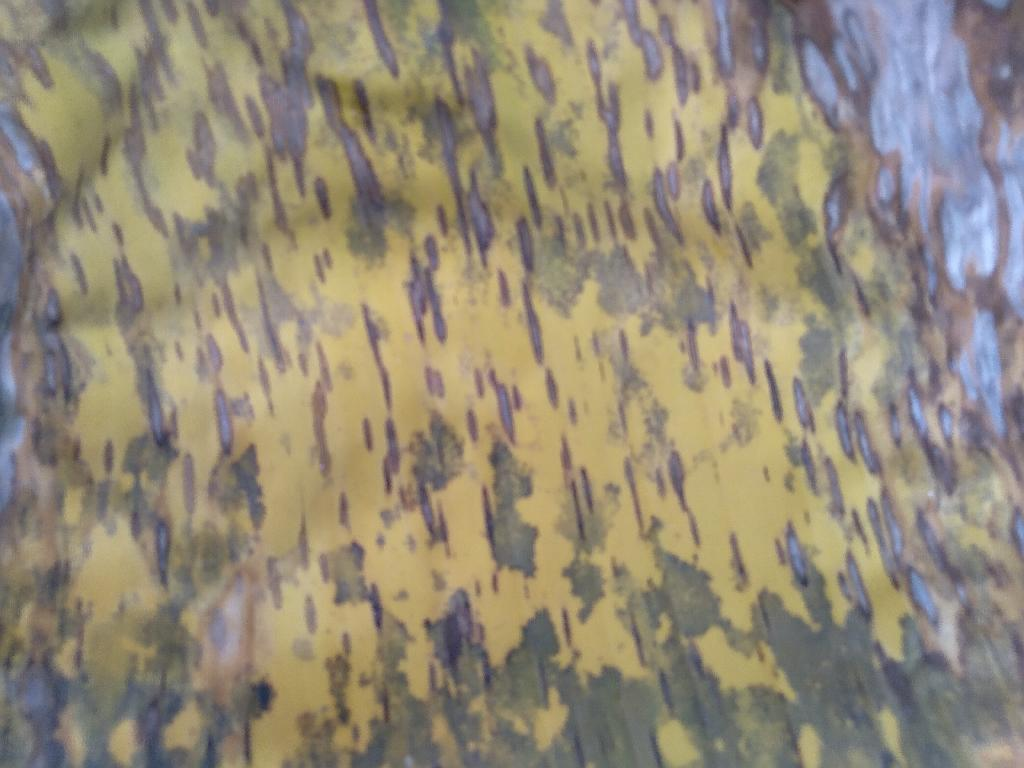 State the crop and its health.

banana, black sigatoka
